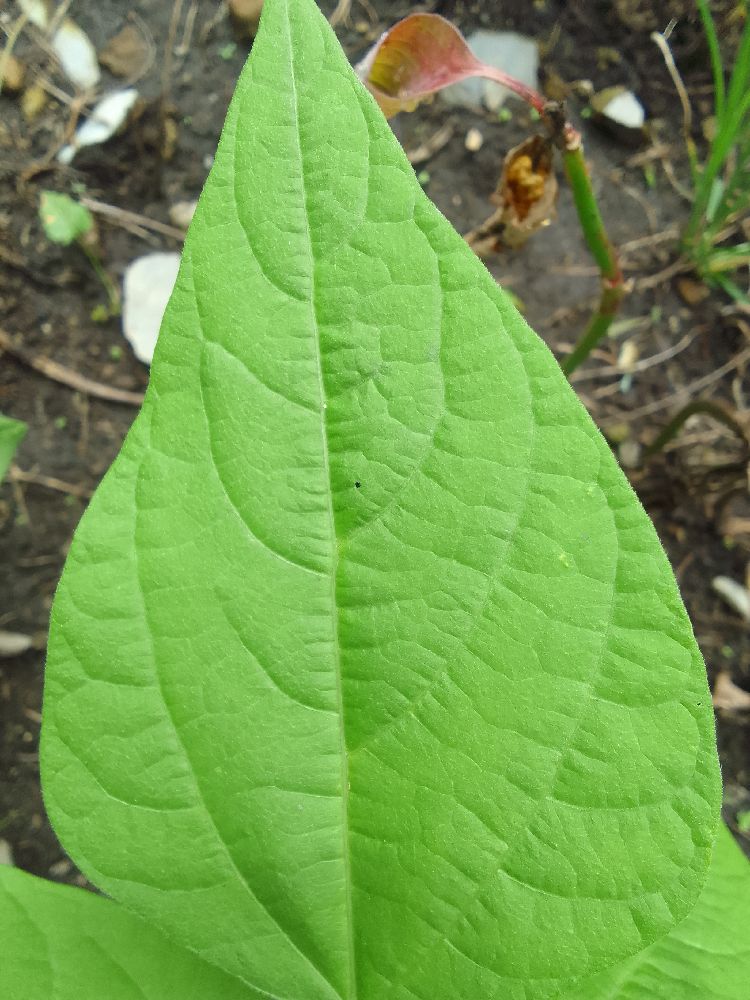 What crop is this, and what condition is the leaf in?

common bean, healthy
